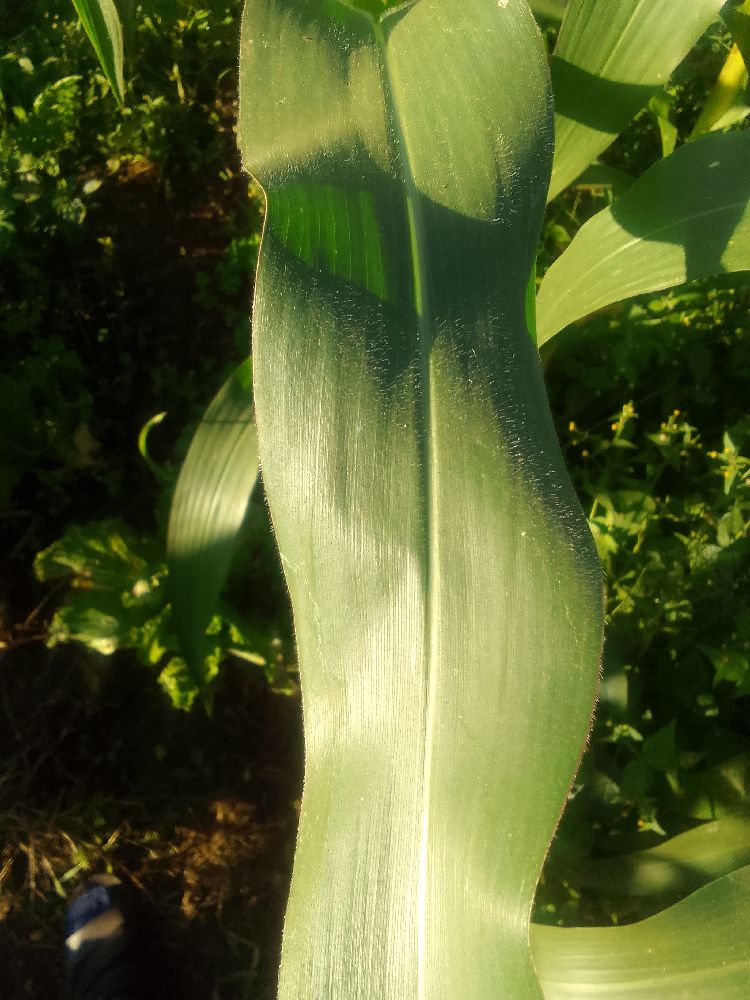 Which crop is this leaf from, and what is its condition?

maize, healthy
